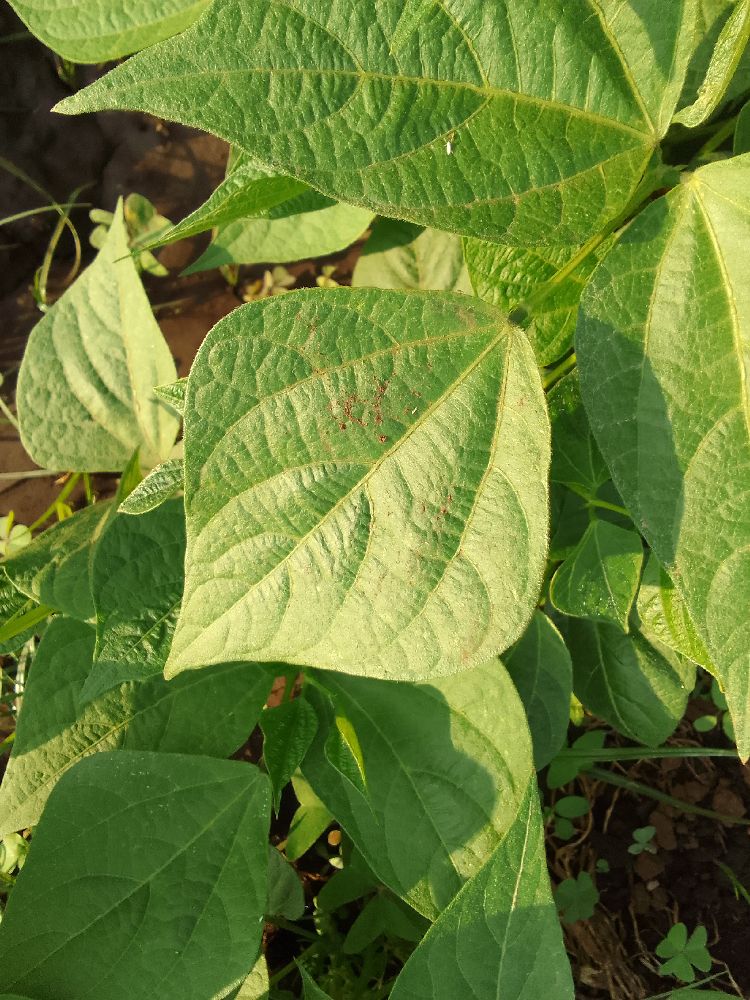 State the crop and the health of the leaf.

common bean, healthy
